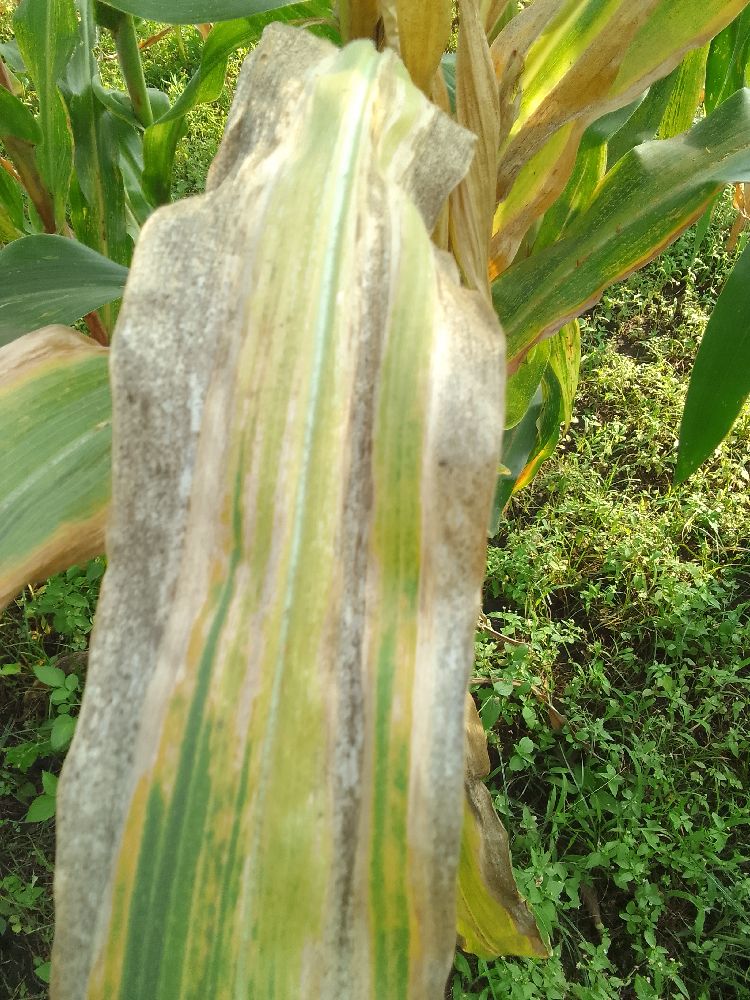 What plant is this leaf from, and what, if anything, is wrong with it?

maize, maize lethal necrosis
